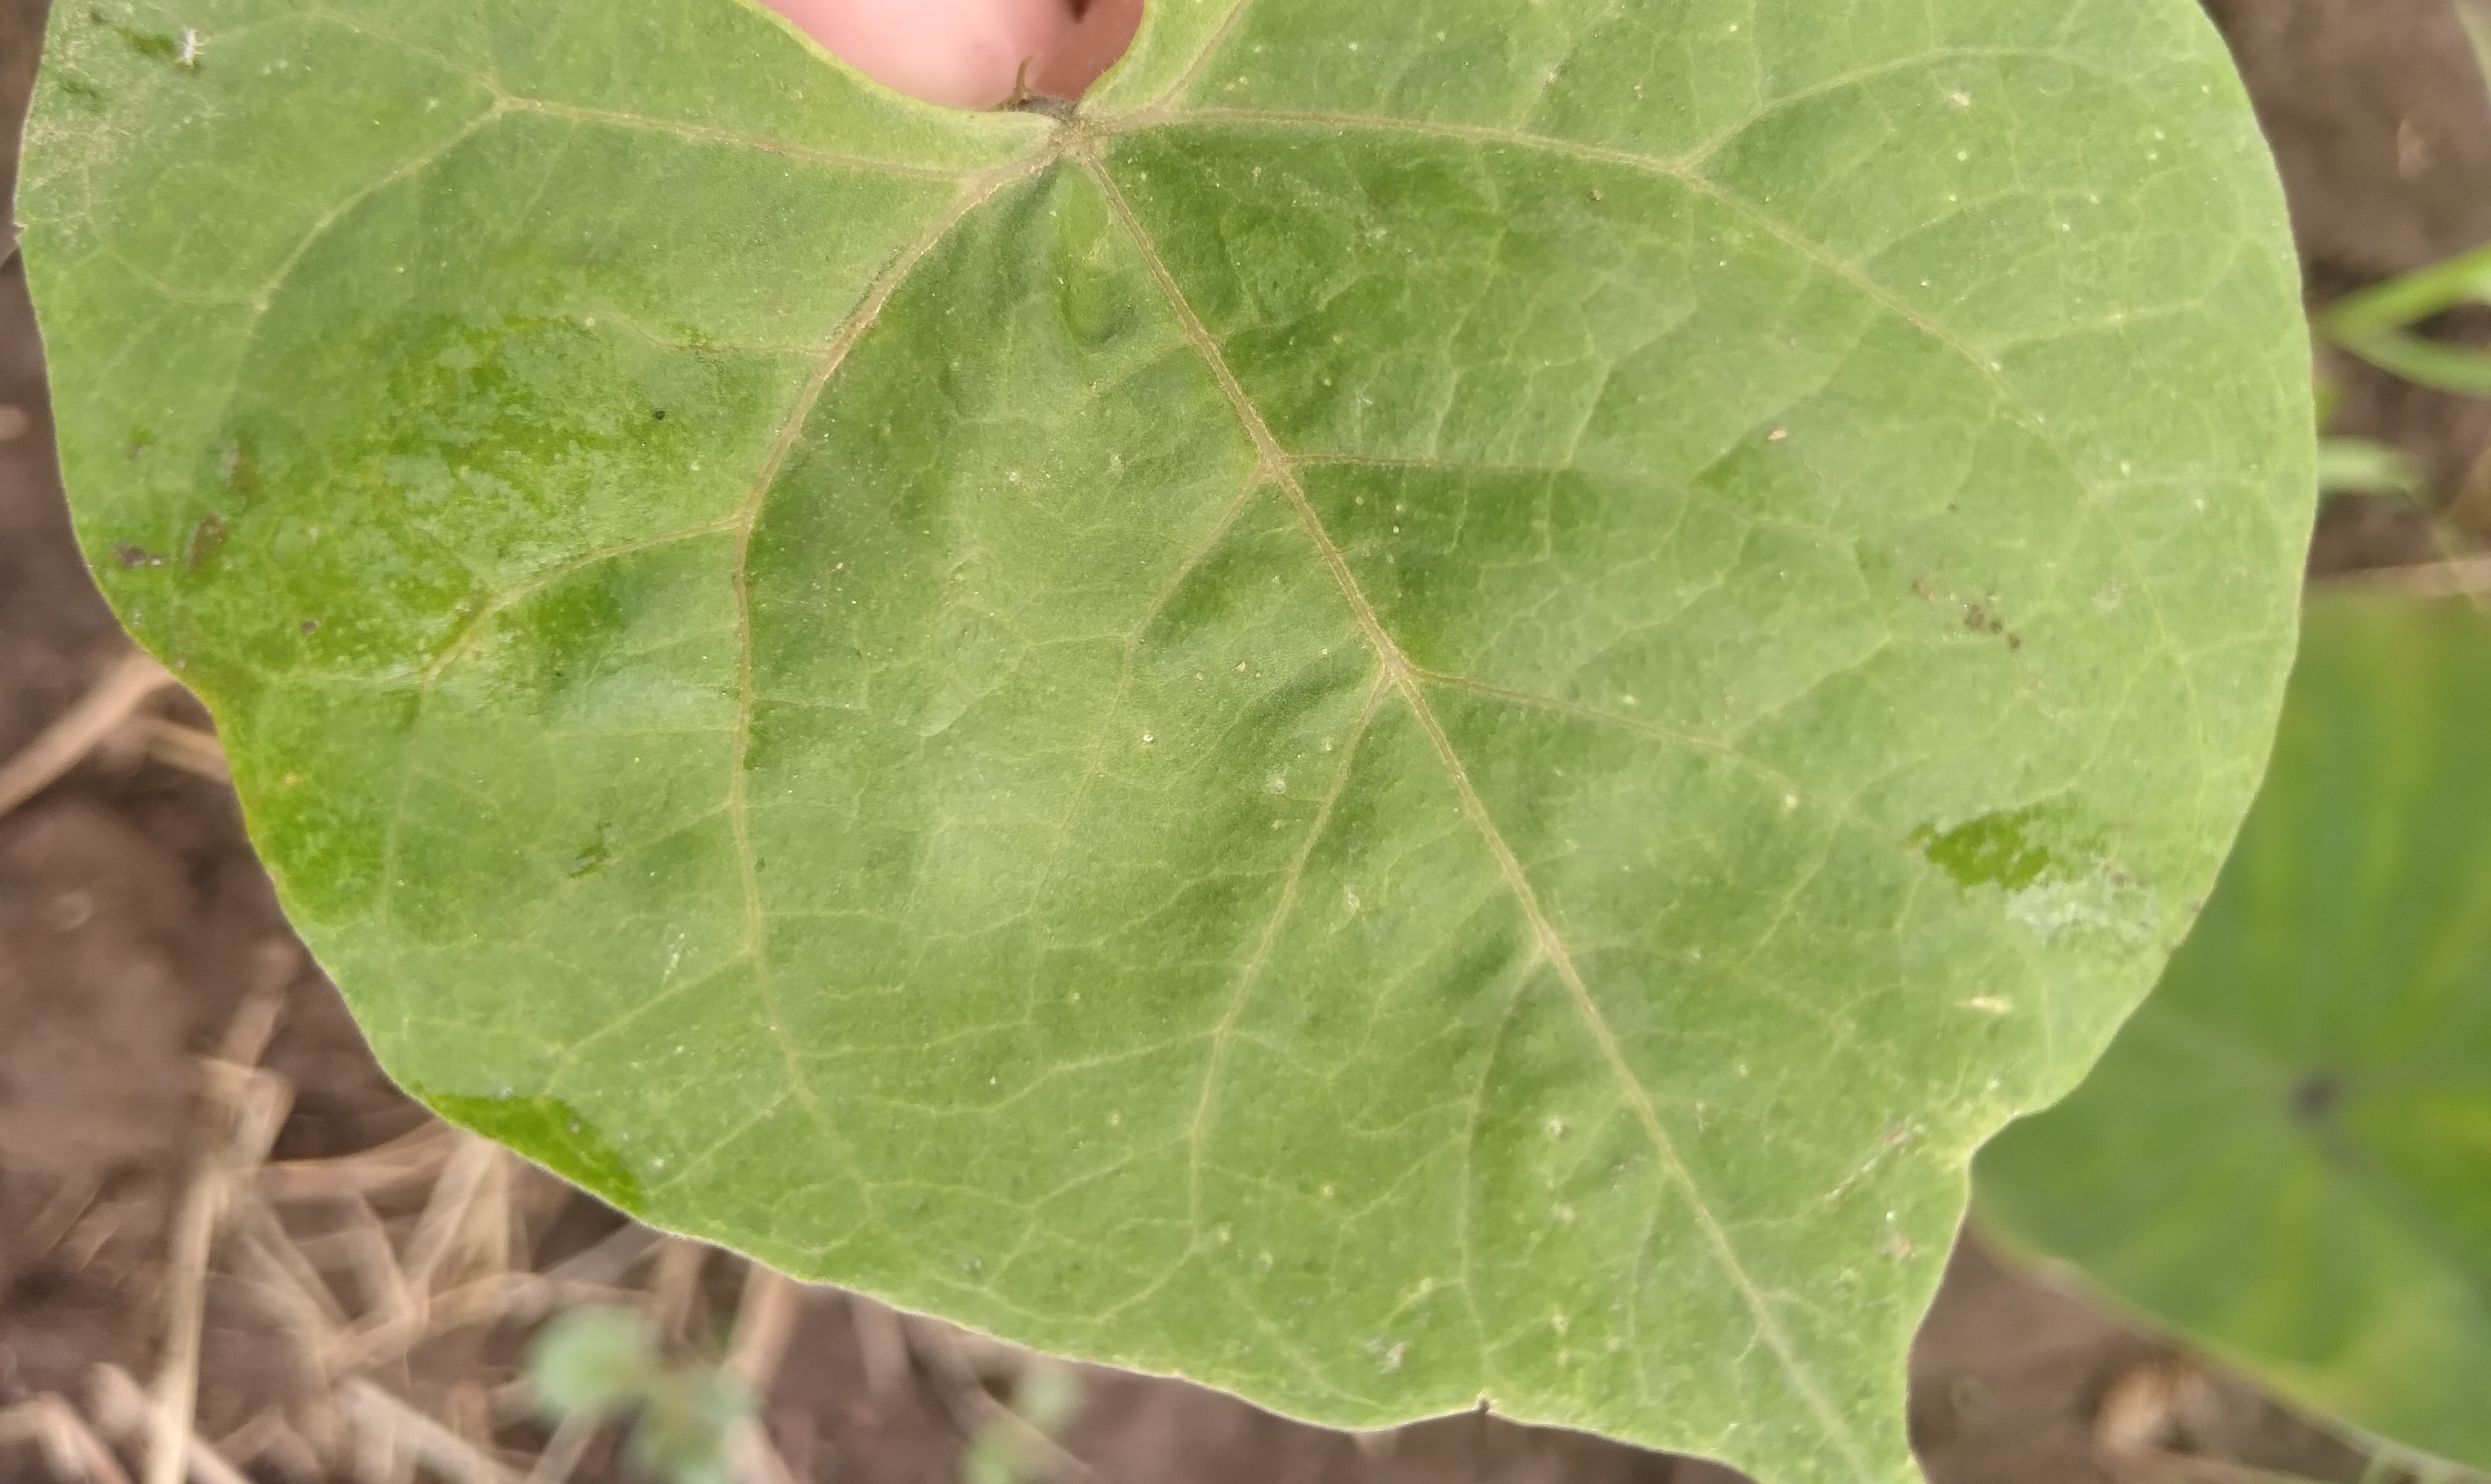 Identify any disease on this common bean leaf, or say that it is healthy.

healthy
